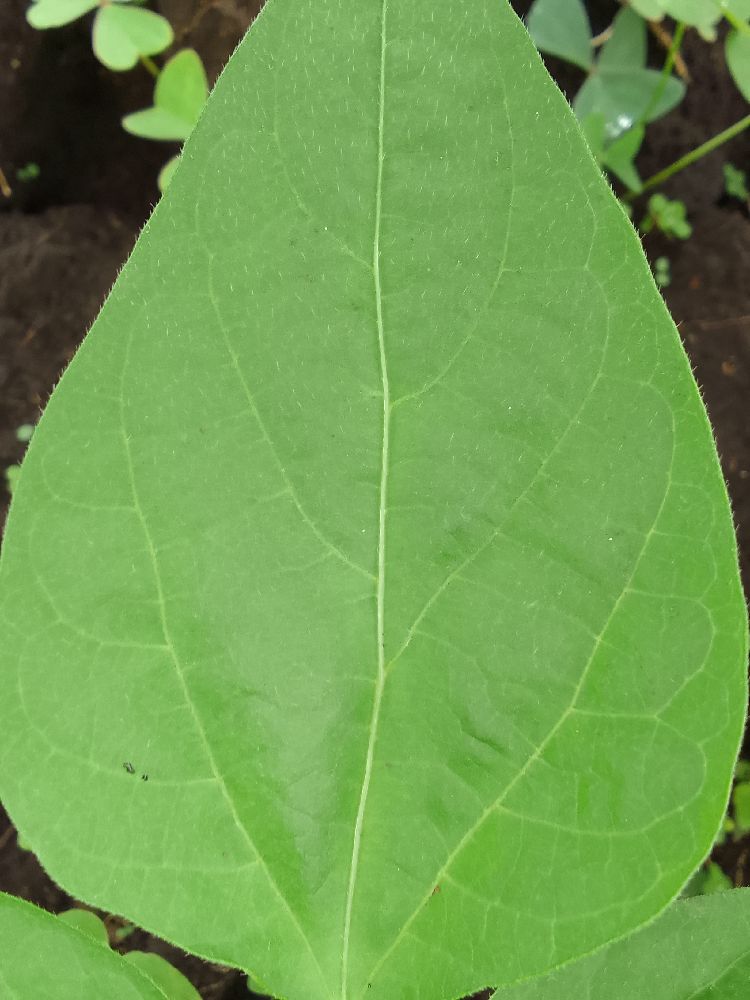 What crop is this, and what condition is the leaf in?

common bean, healthy
